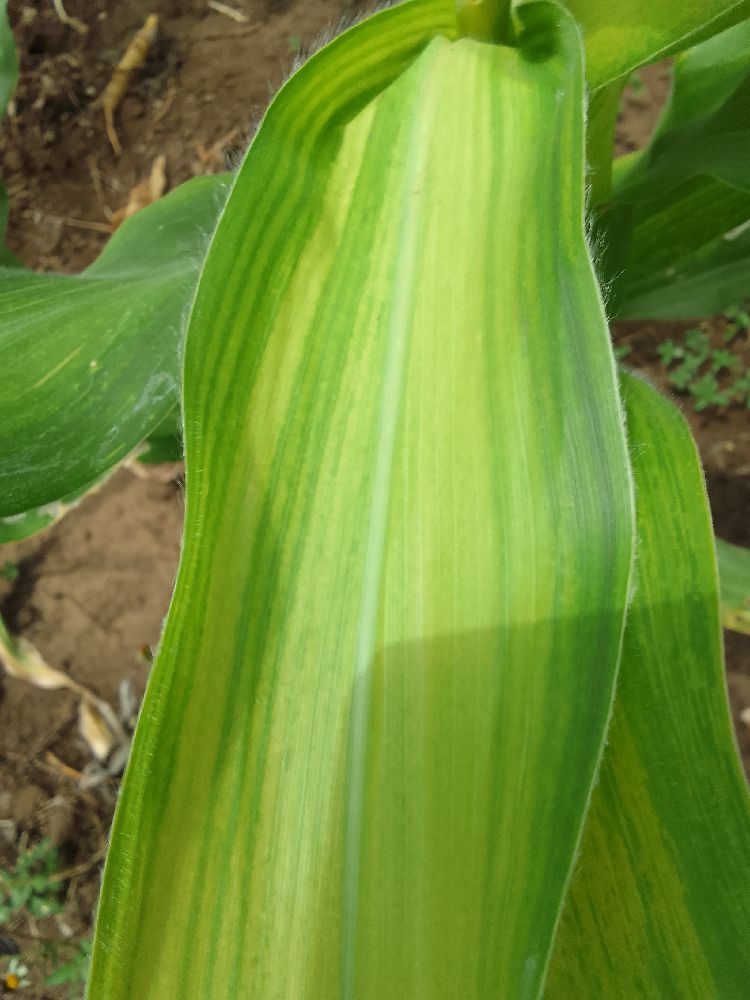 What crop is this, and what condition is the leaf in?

maize, maize lethal necrosis
